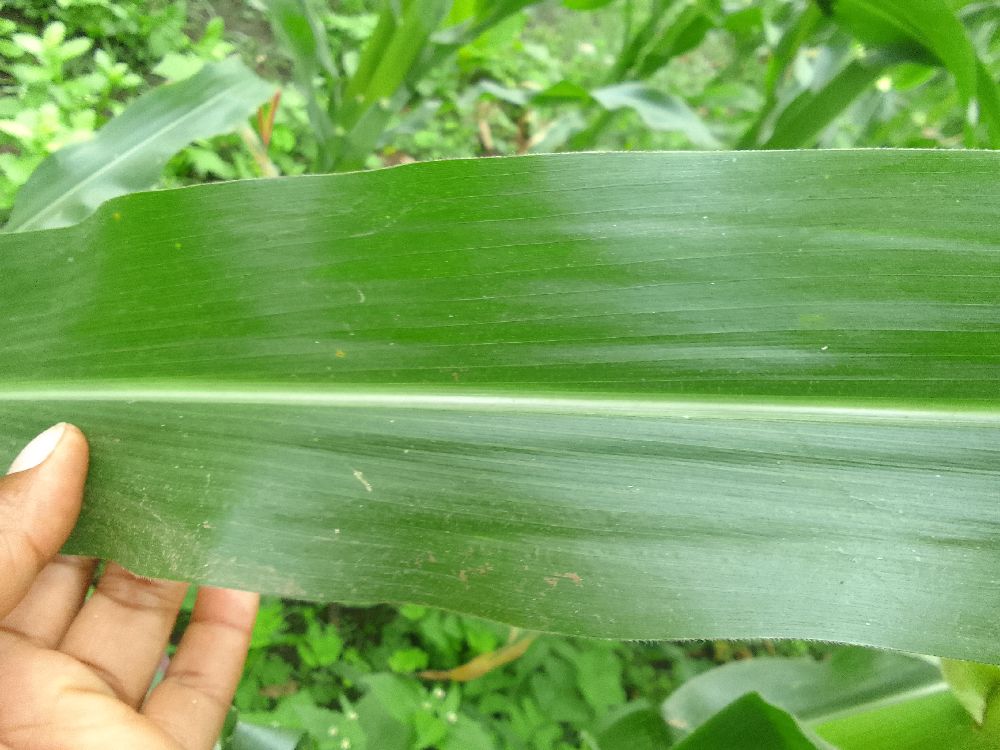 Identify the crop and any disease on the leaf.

maize, healthy
